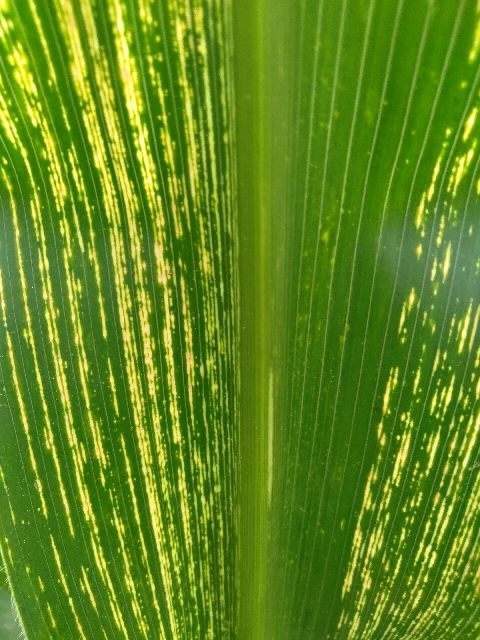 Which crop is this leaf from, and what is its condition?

maize, maize streak virus
